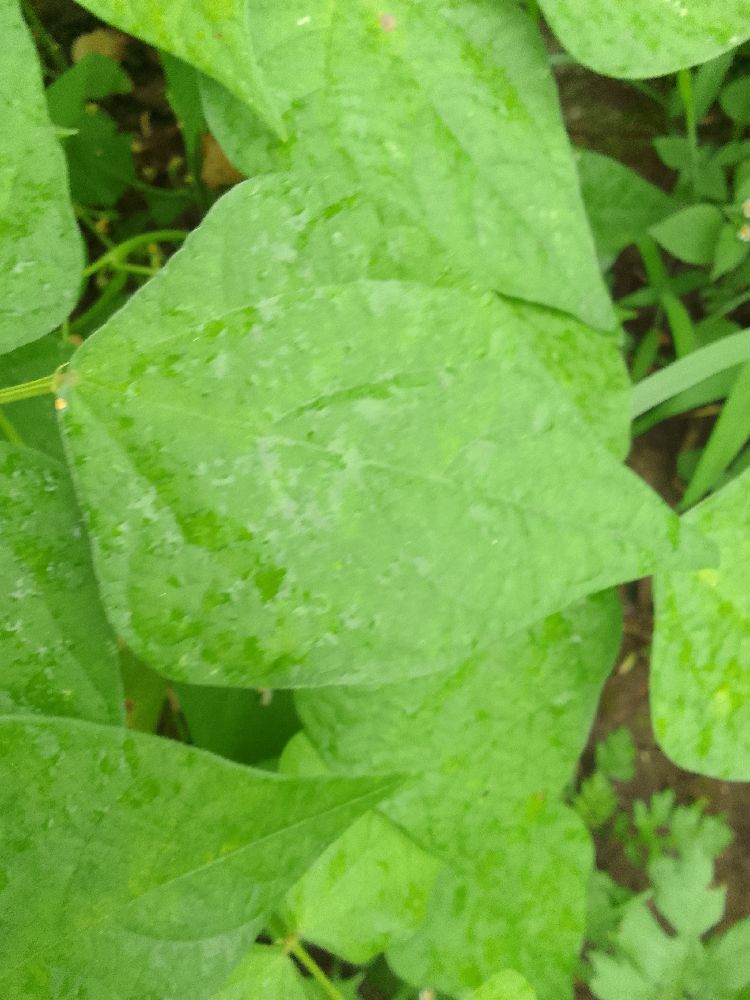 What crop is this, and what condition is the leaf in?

common bean, healthy
